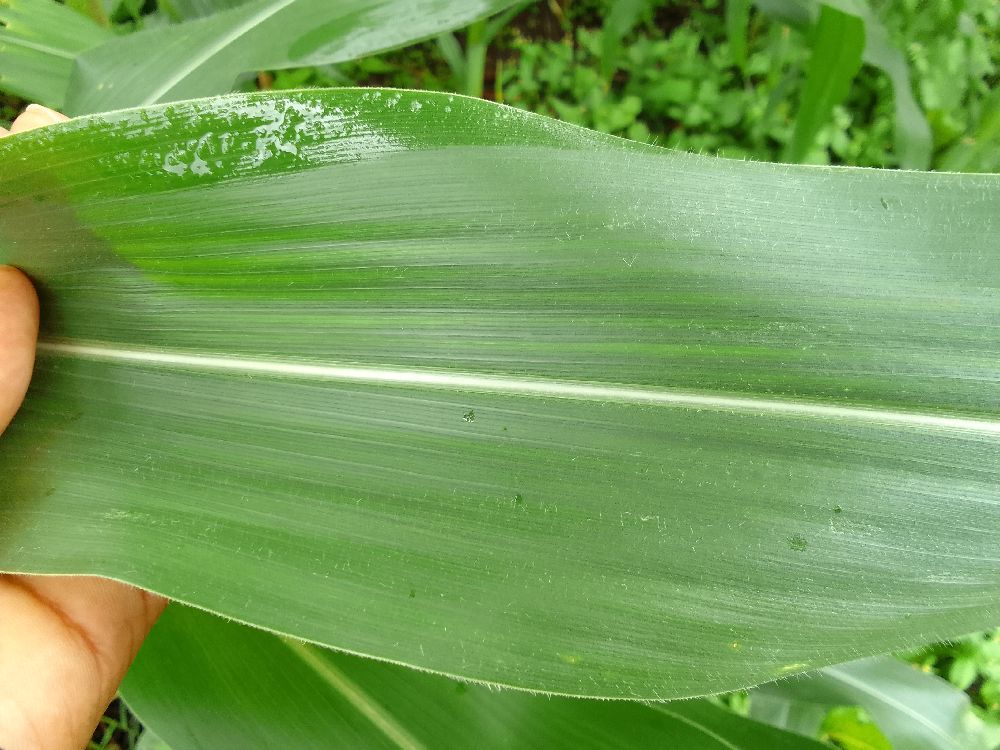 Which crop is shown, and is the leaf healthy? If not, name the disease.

maize, healthy
